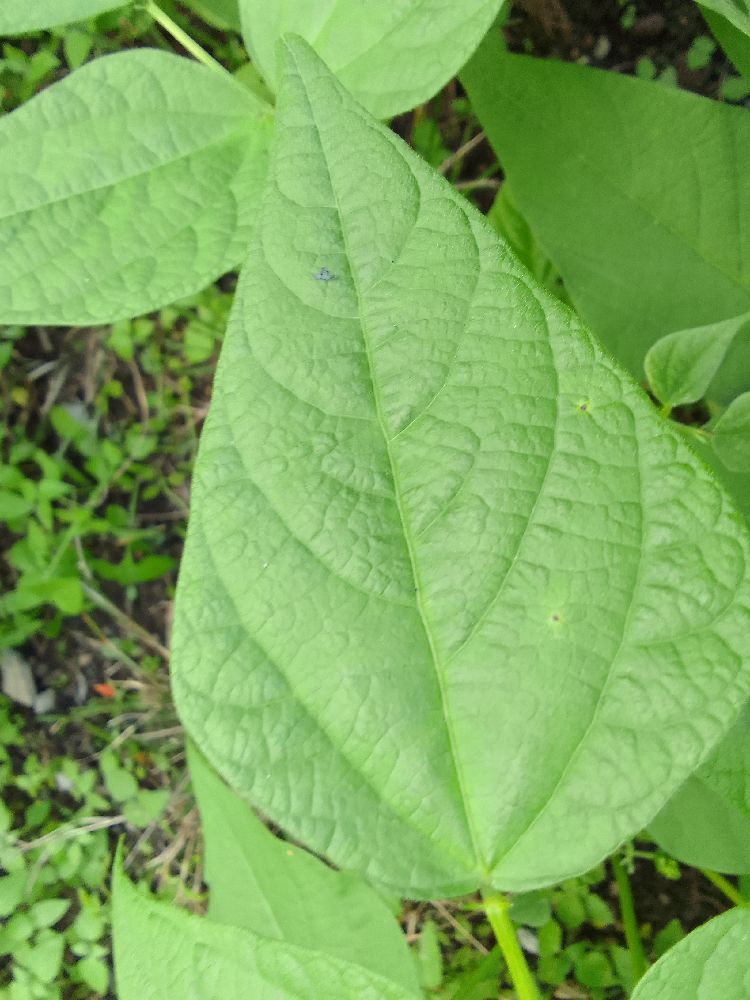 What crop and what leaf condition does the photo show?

common bean, healthy
